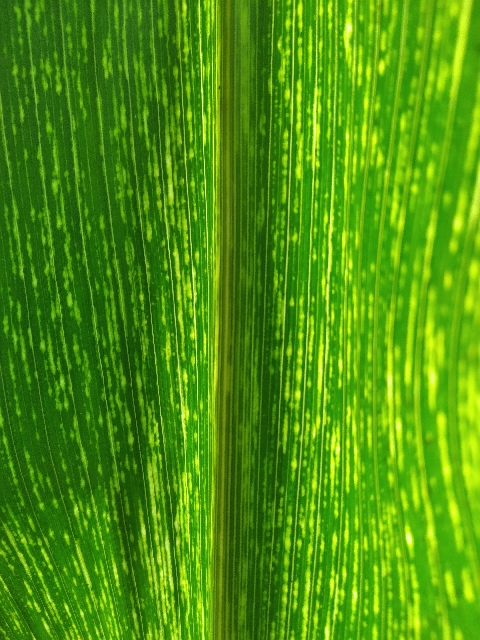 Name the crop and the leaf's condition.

maize, maize streak virus
